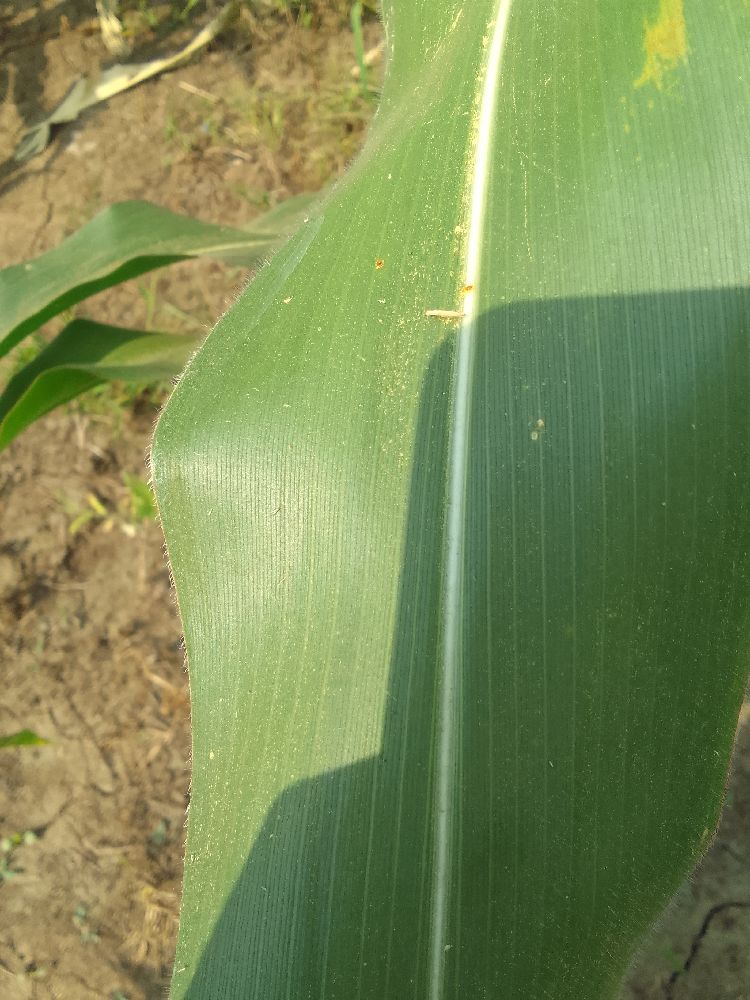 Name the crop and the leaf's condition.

maize, healthy
